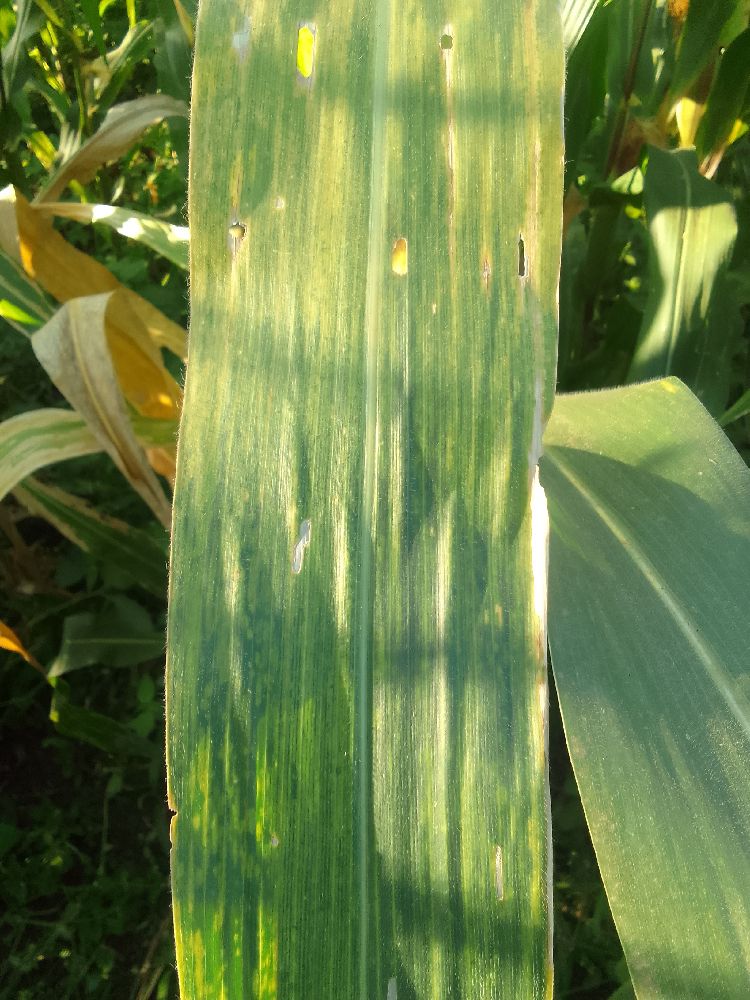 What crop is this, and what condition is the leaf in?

maize, maize lethal necrosis
